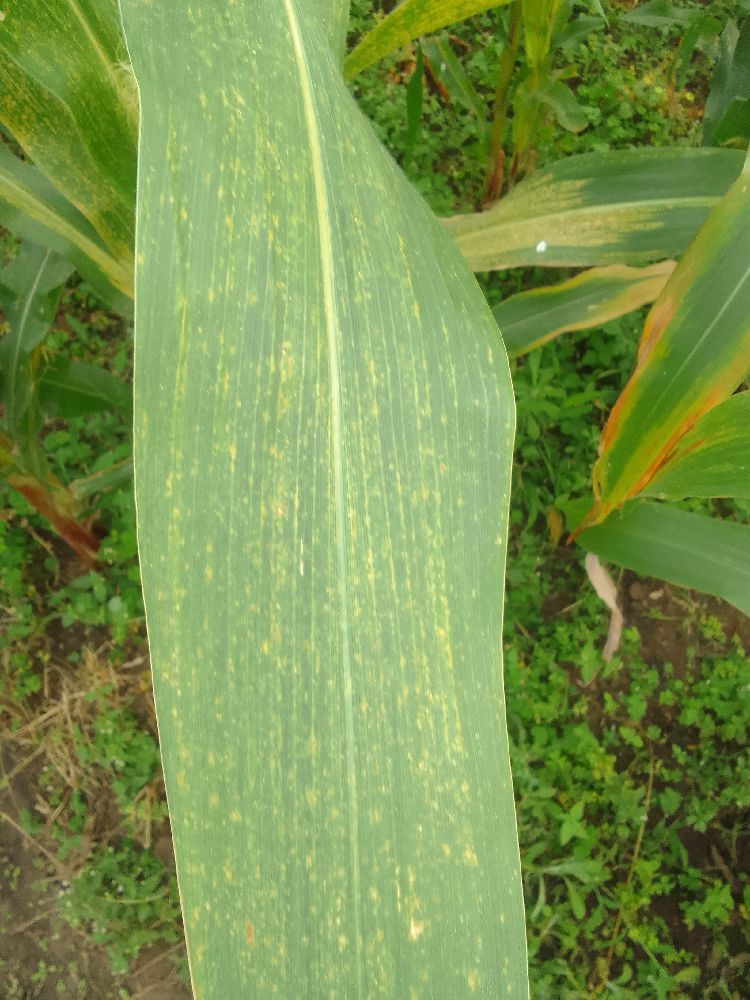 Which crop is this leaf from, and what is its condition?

maize, maize streak virus
